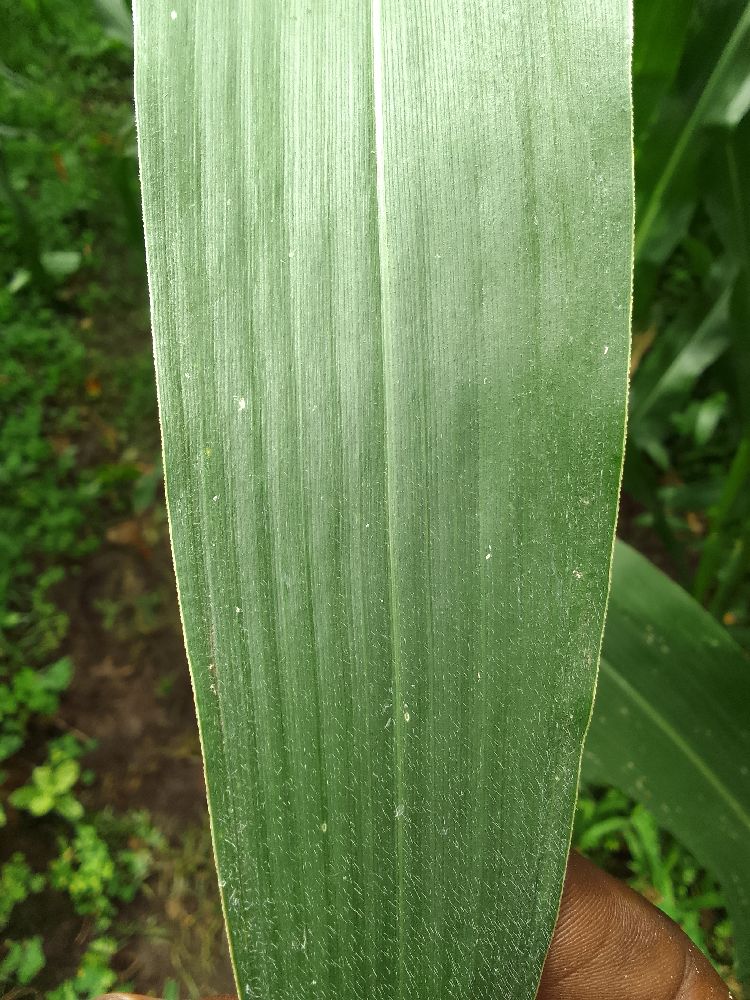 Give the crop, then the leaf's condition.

maize, healthy
